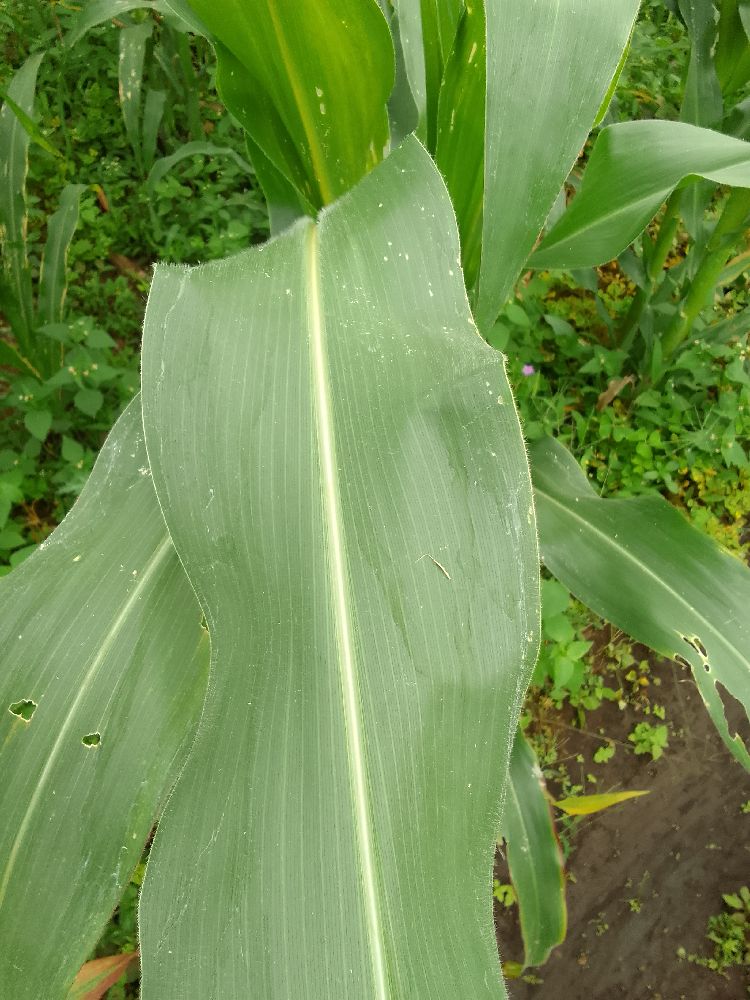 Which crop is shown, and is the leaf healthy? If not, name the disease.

maize, healthy
